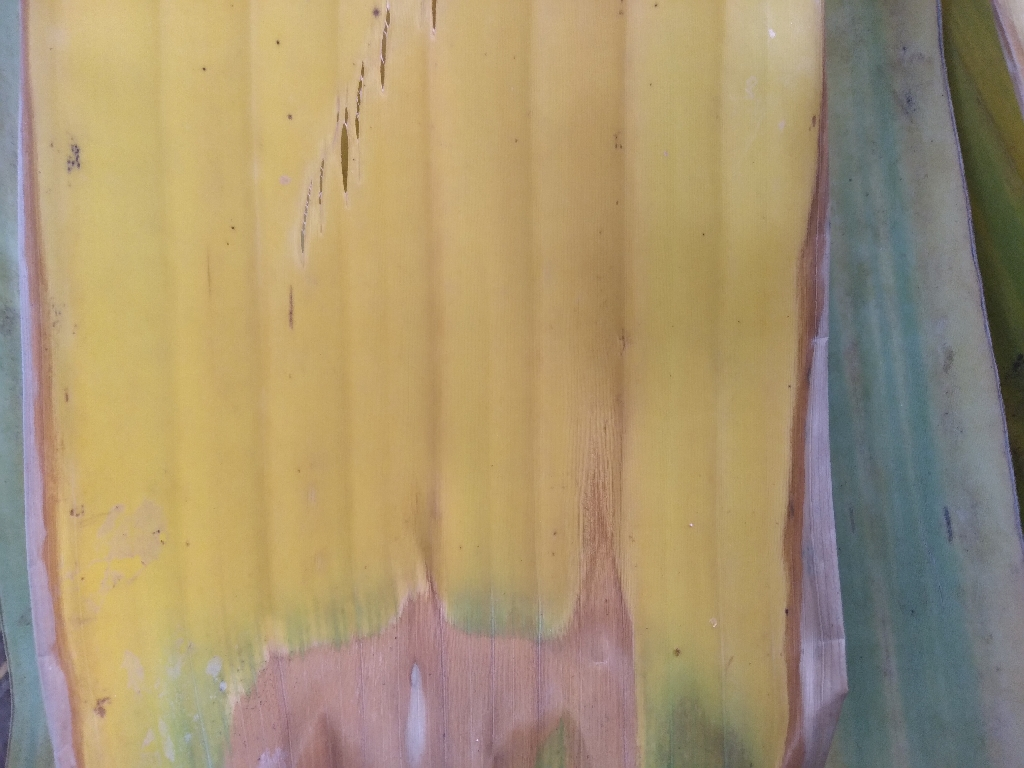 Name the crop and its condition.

banana, fusarium wilt race 1
